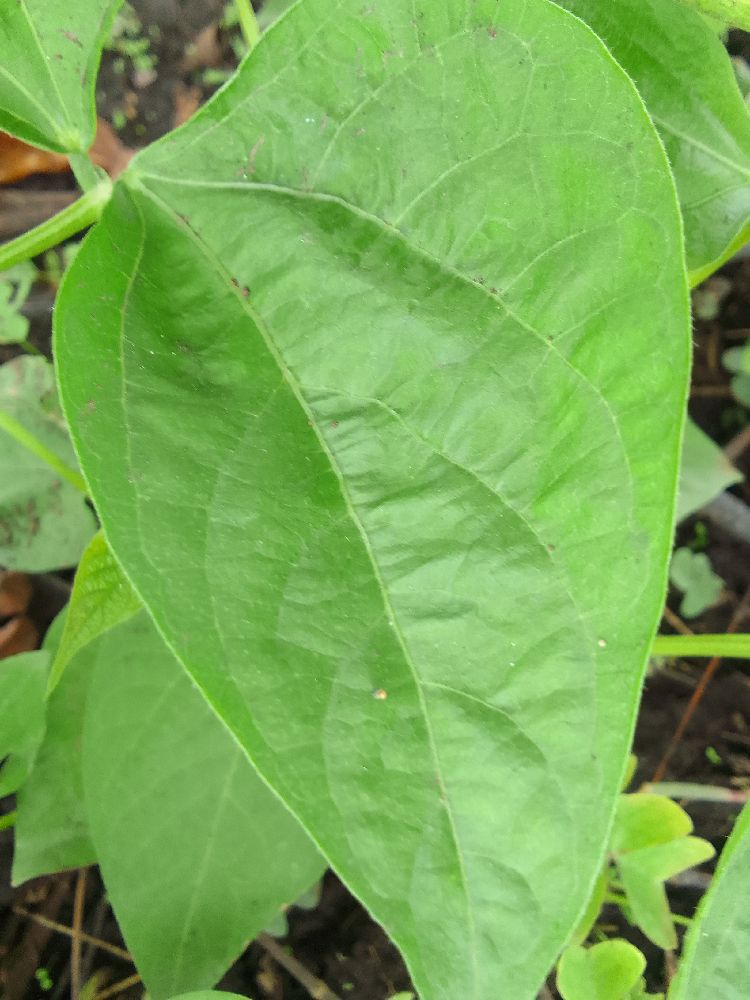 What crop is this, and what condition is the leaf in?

common bean, healthy
